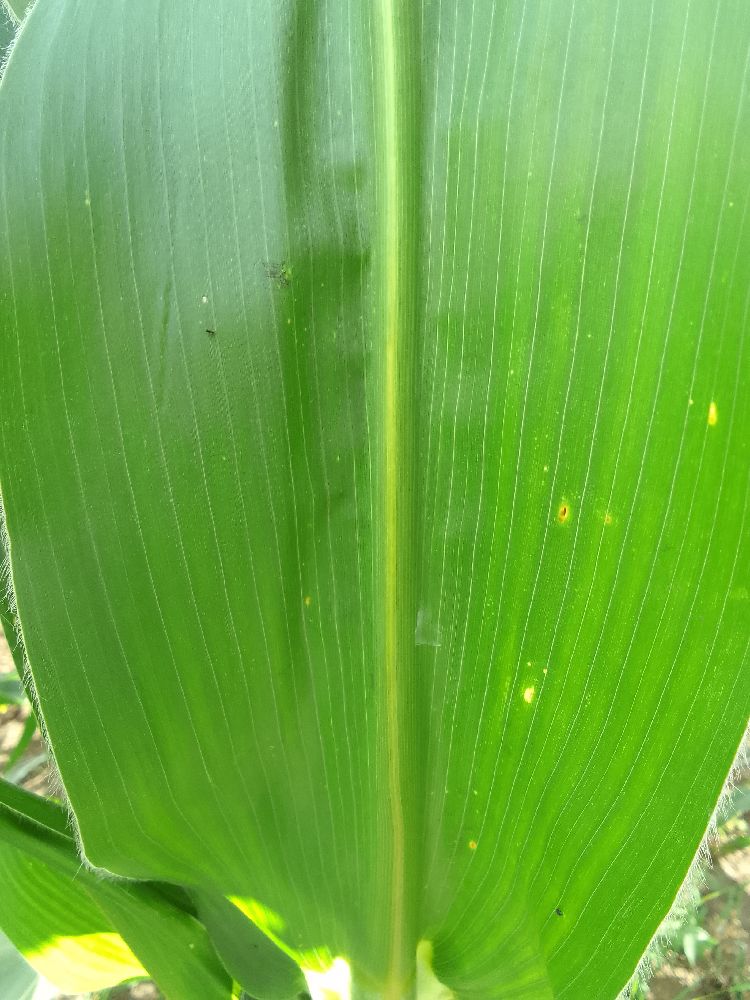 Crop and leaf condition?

maize, healthy
